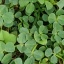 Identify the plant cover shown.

unstructured weed
